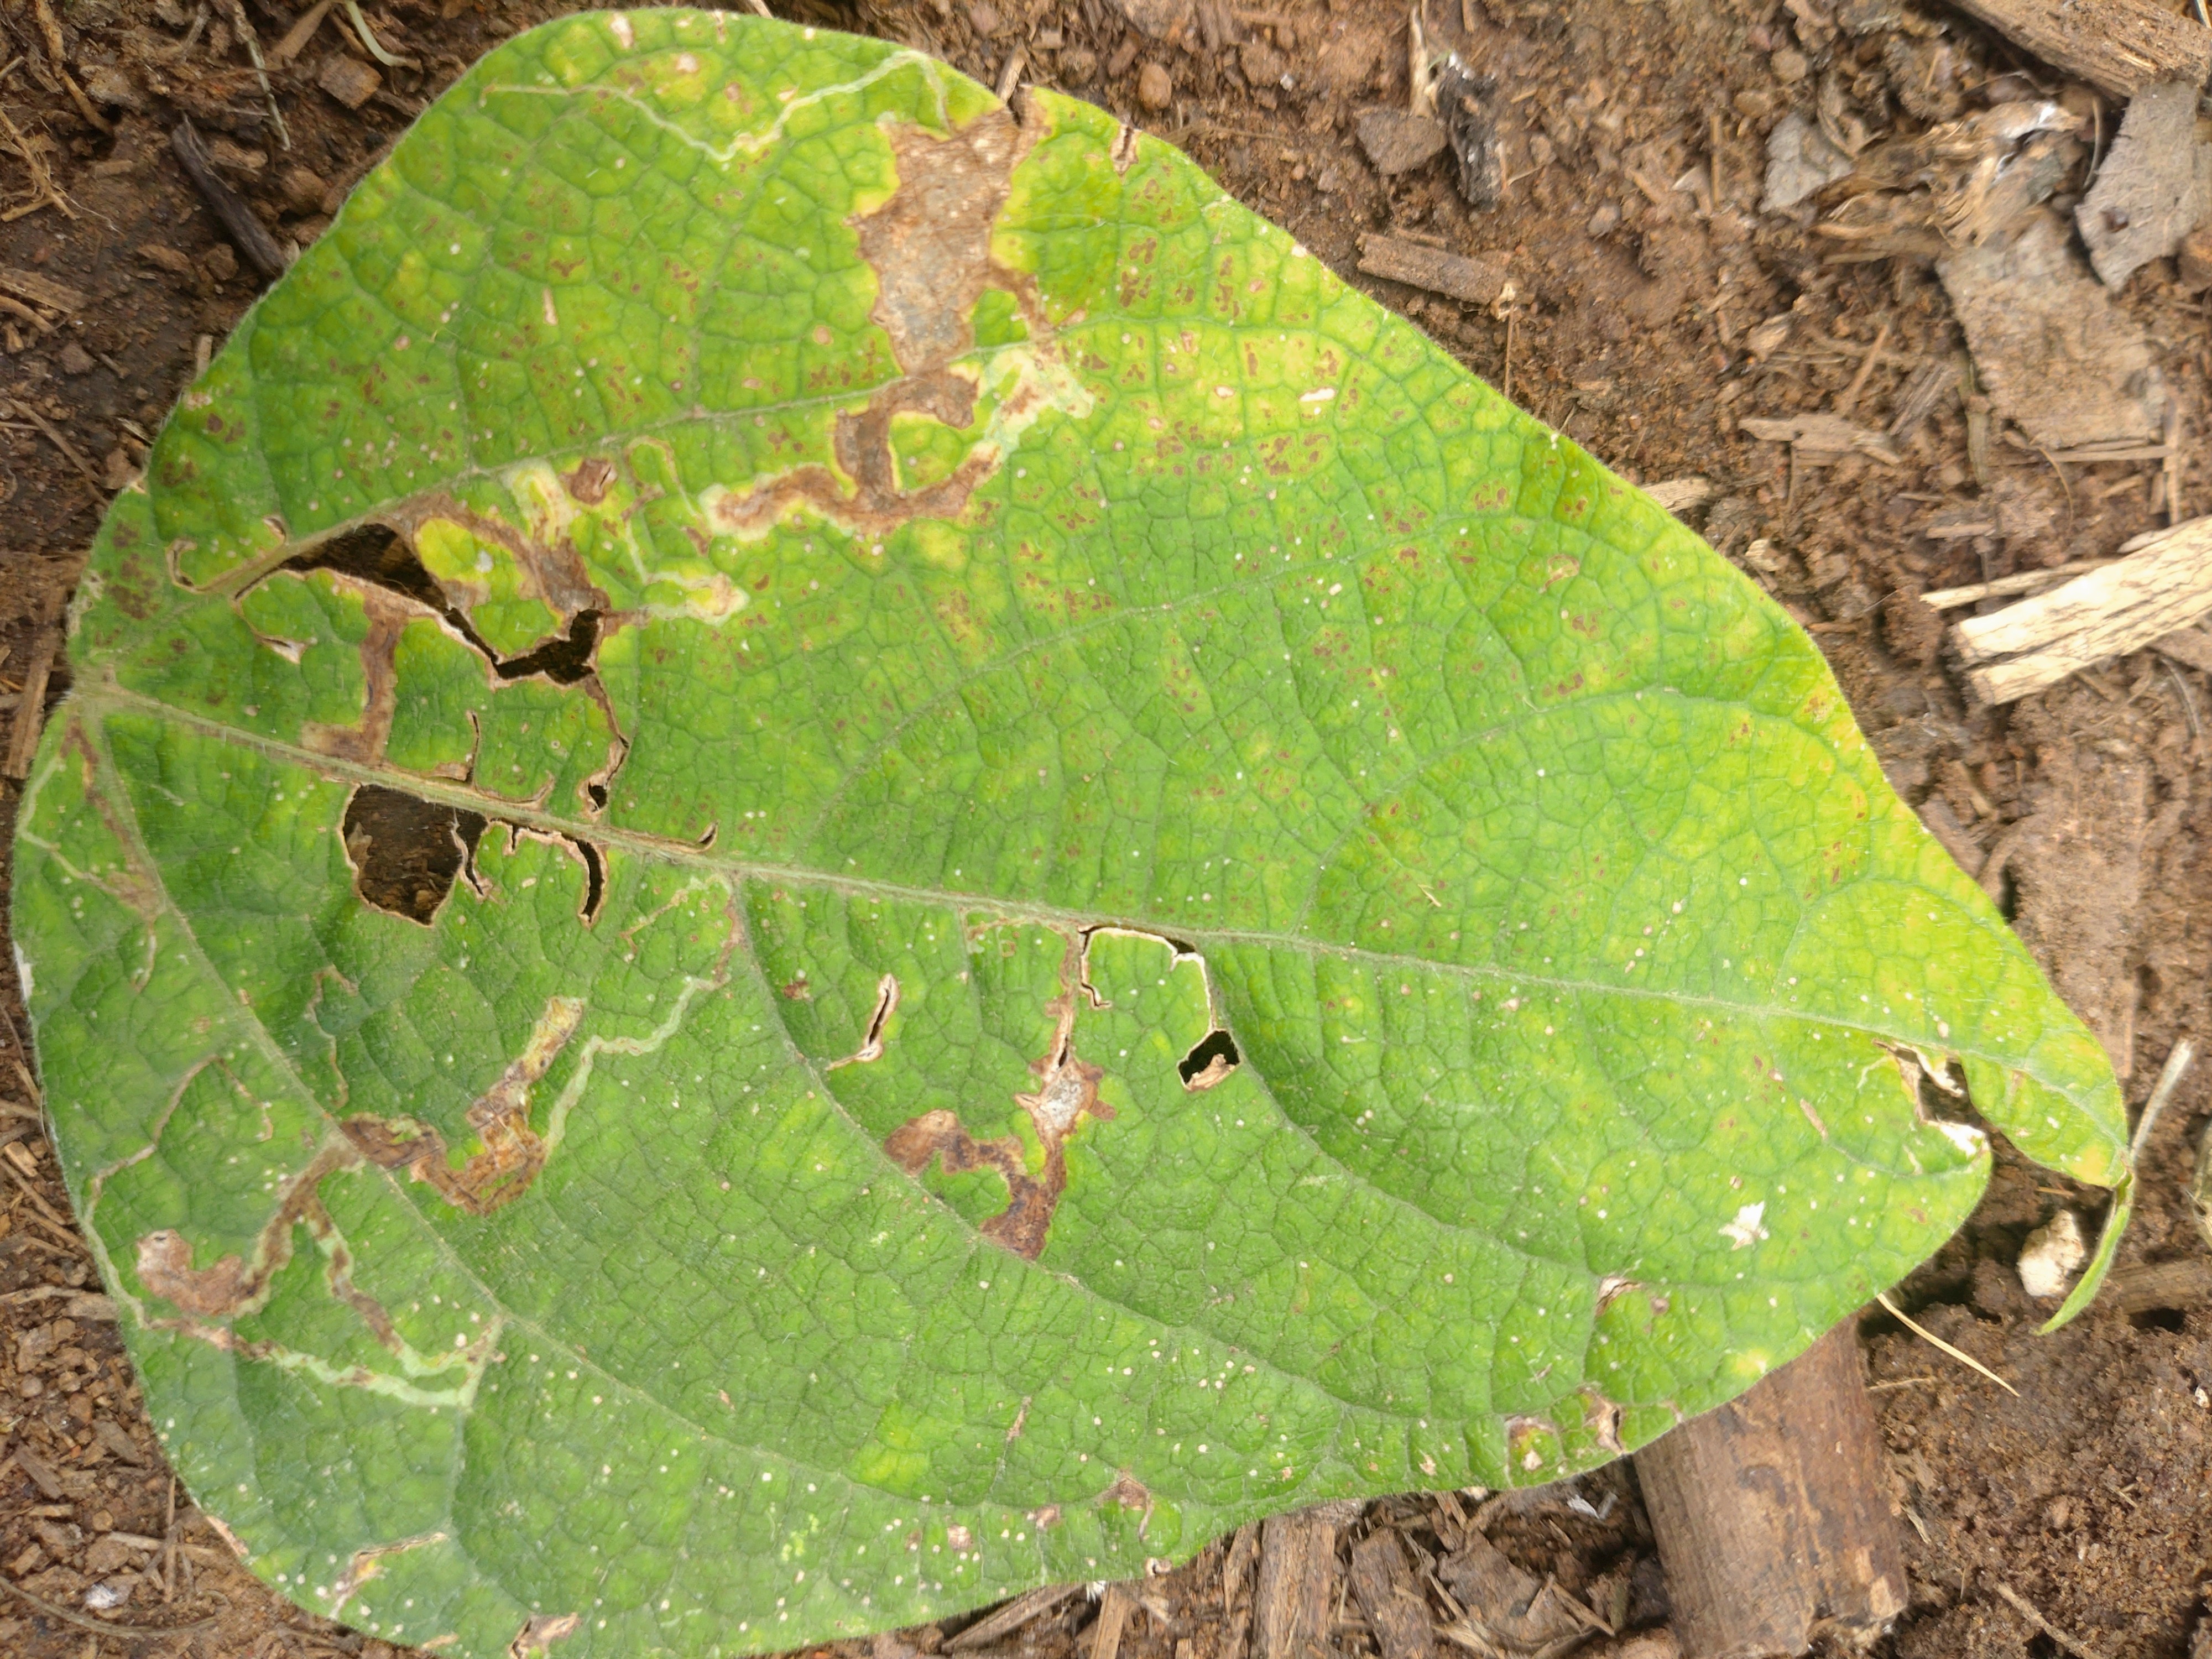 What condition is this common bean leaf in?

rust
